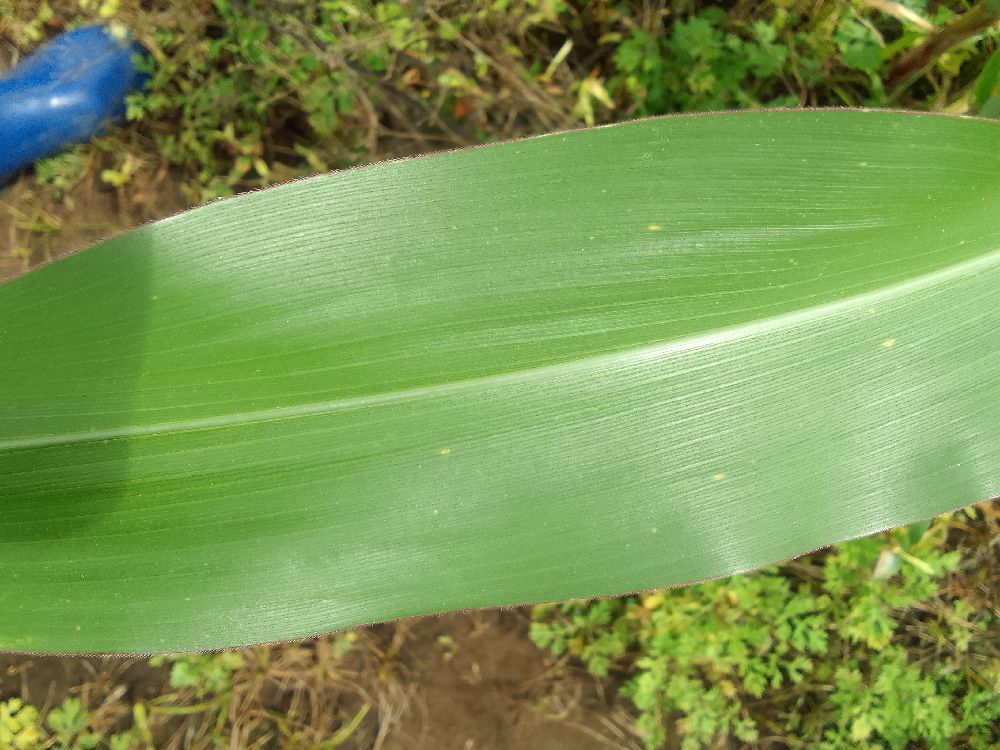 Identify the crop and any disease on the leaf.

maize, healthy
